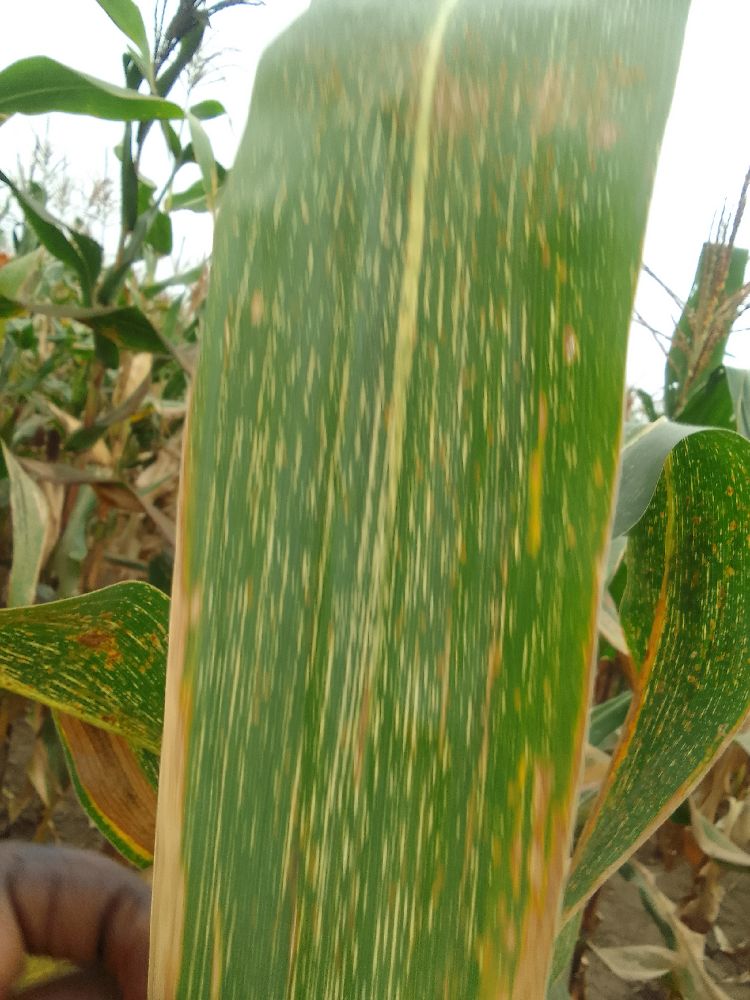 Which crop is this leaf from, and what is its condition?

maize, maize streak virus
